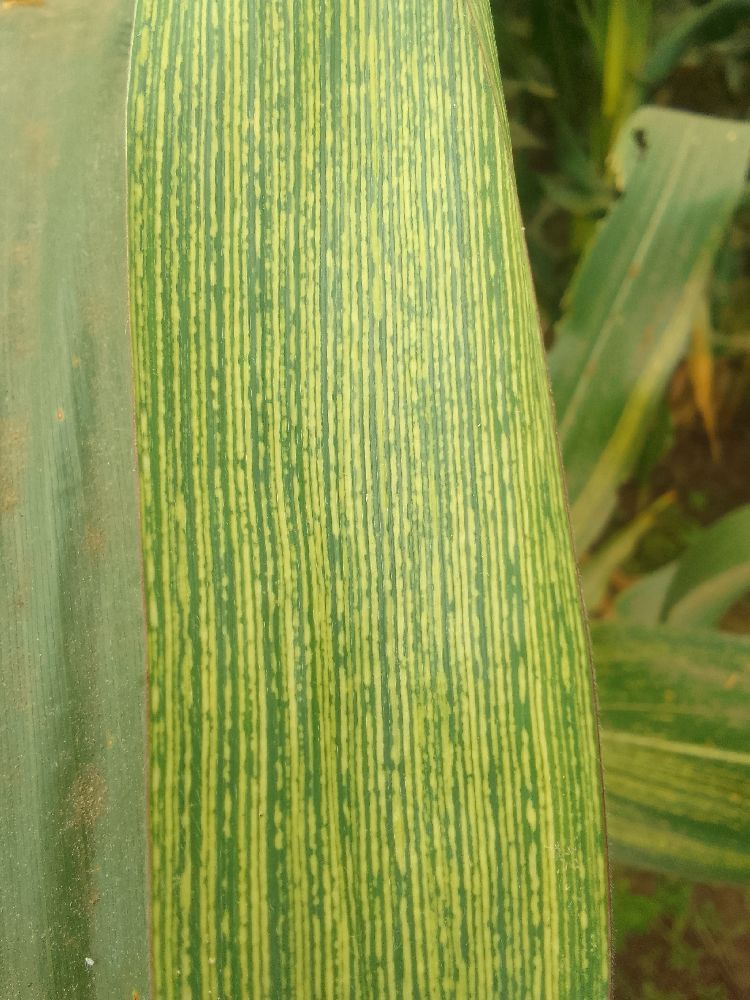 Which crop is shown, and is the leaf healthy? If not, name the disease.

maize, maize streak virus
